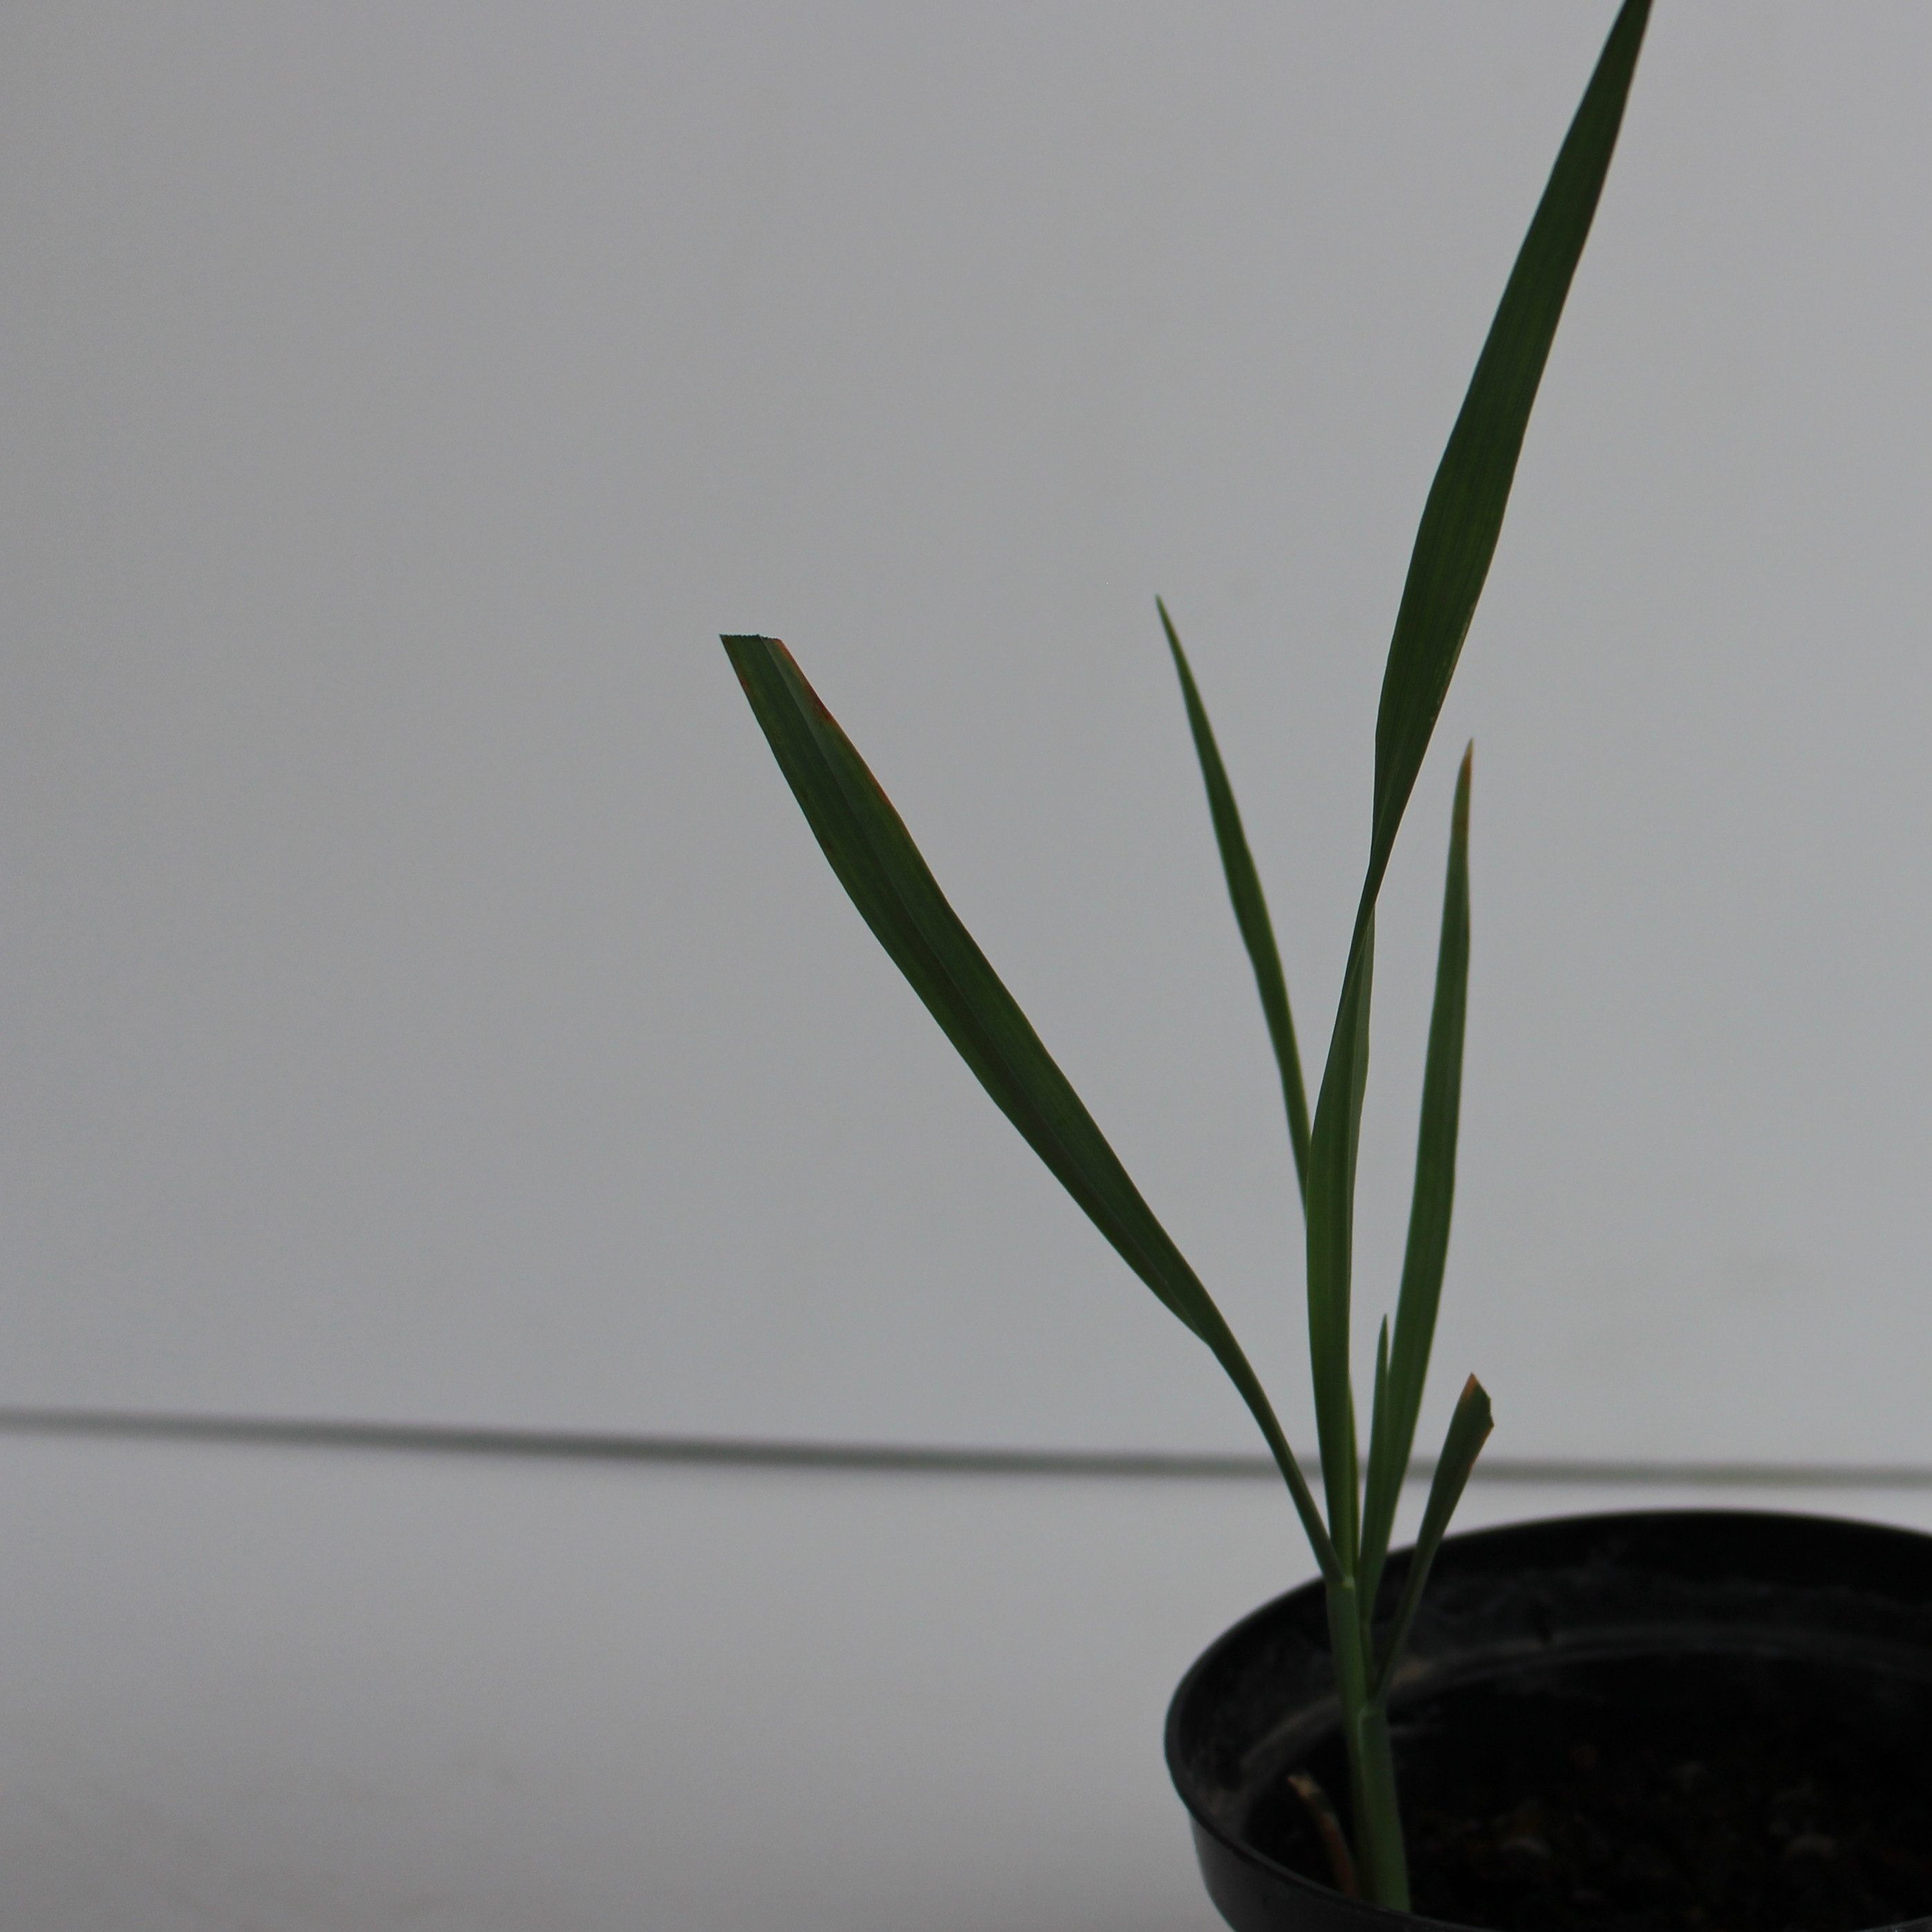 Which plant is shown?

Avena sterilis
